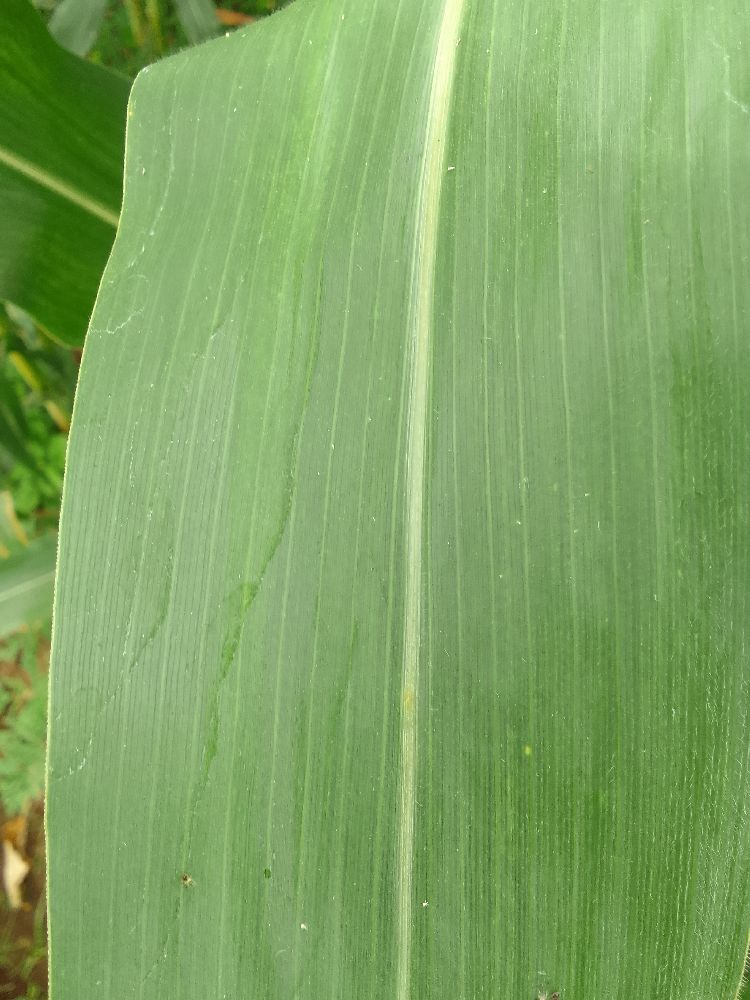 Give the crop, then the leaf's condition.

maize, healthy
